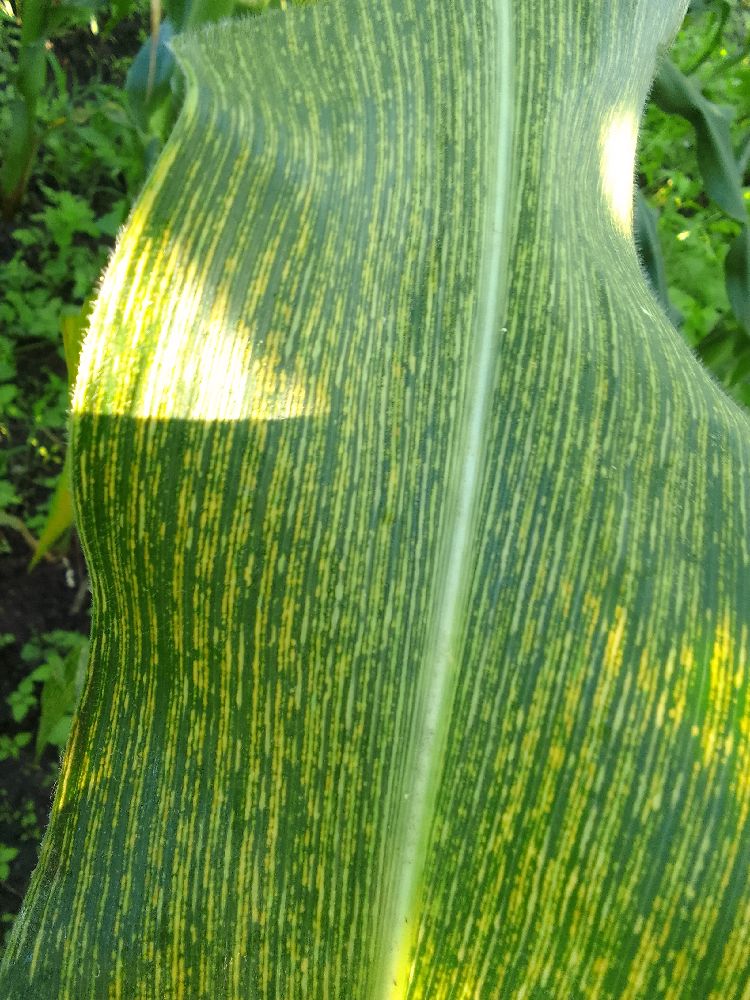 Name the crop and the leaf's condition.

maize, maize streak virus
